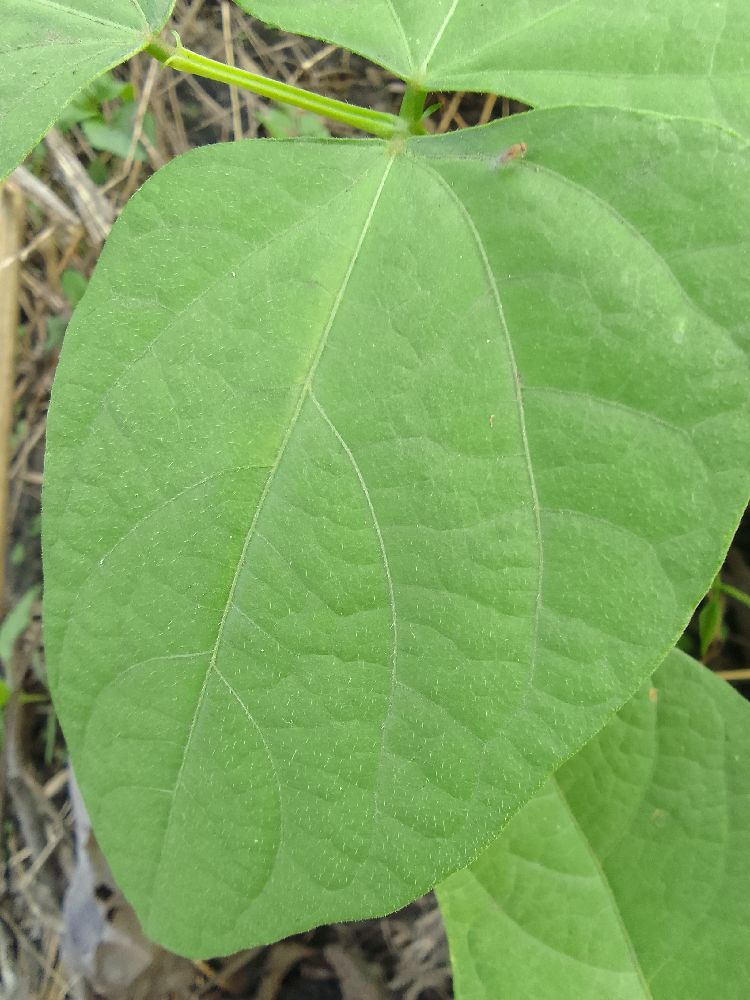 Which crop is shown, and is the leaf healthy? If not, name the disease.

common bean, healthy
